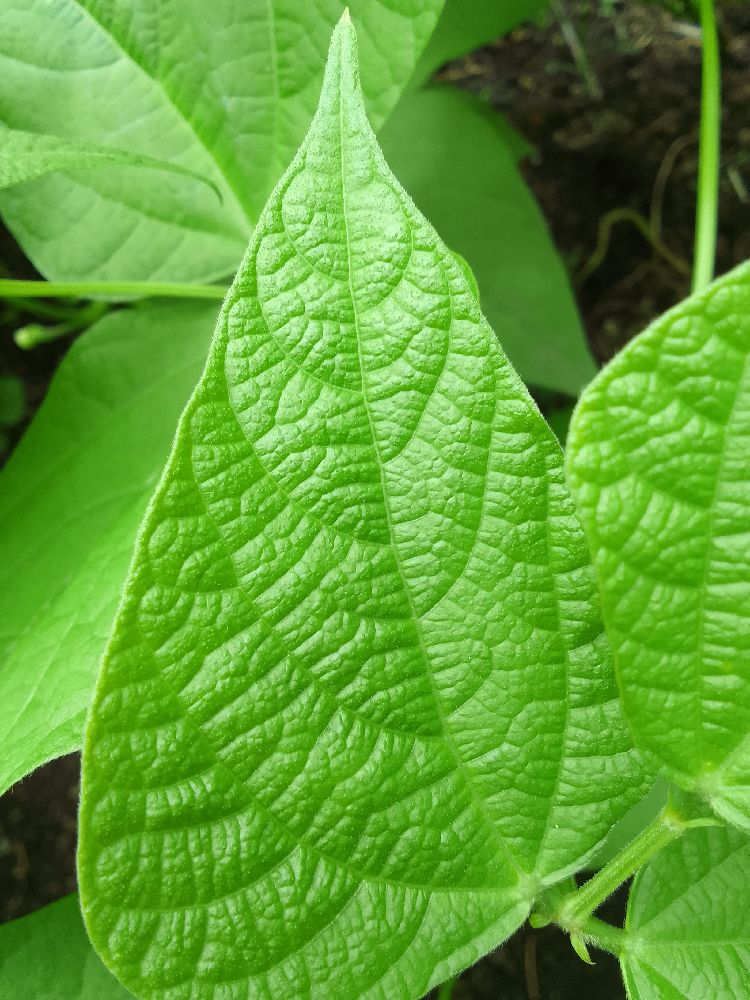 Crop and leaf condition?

common bean, healthy
